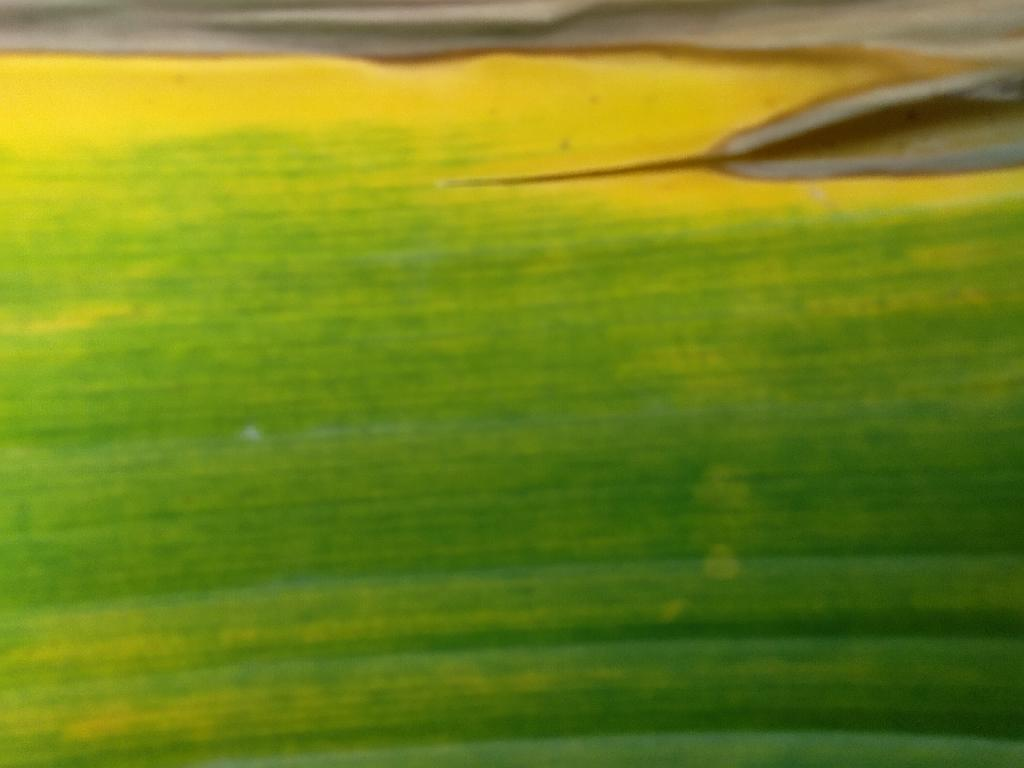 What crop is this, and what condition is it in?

banana, fusarium wilt race 1
